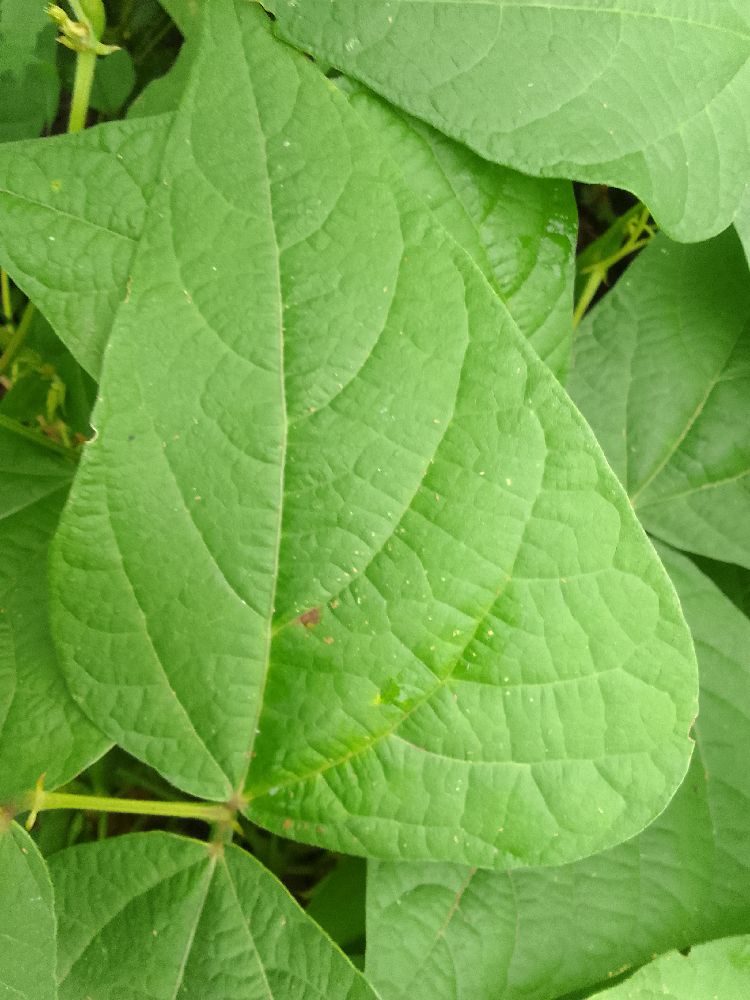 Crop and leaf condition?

common bean, healthy
